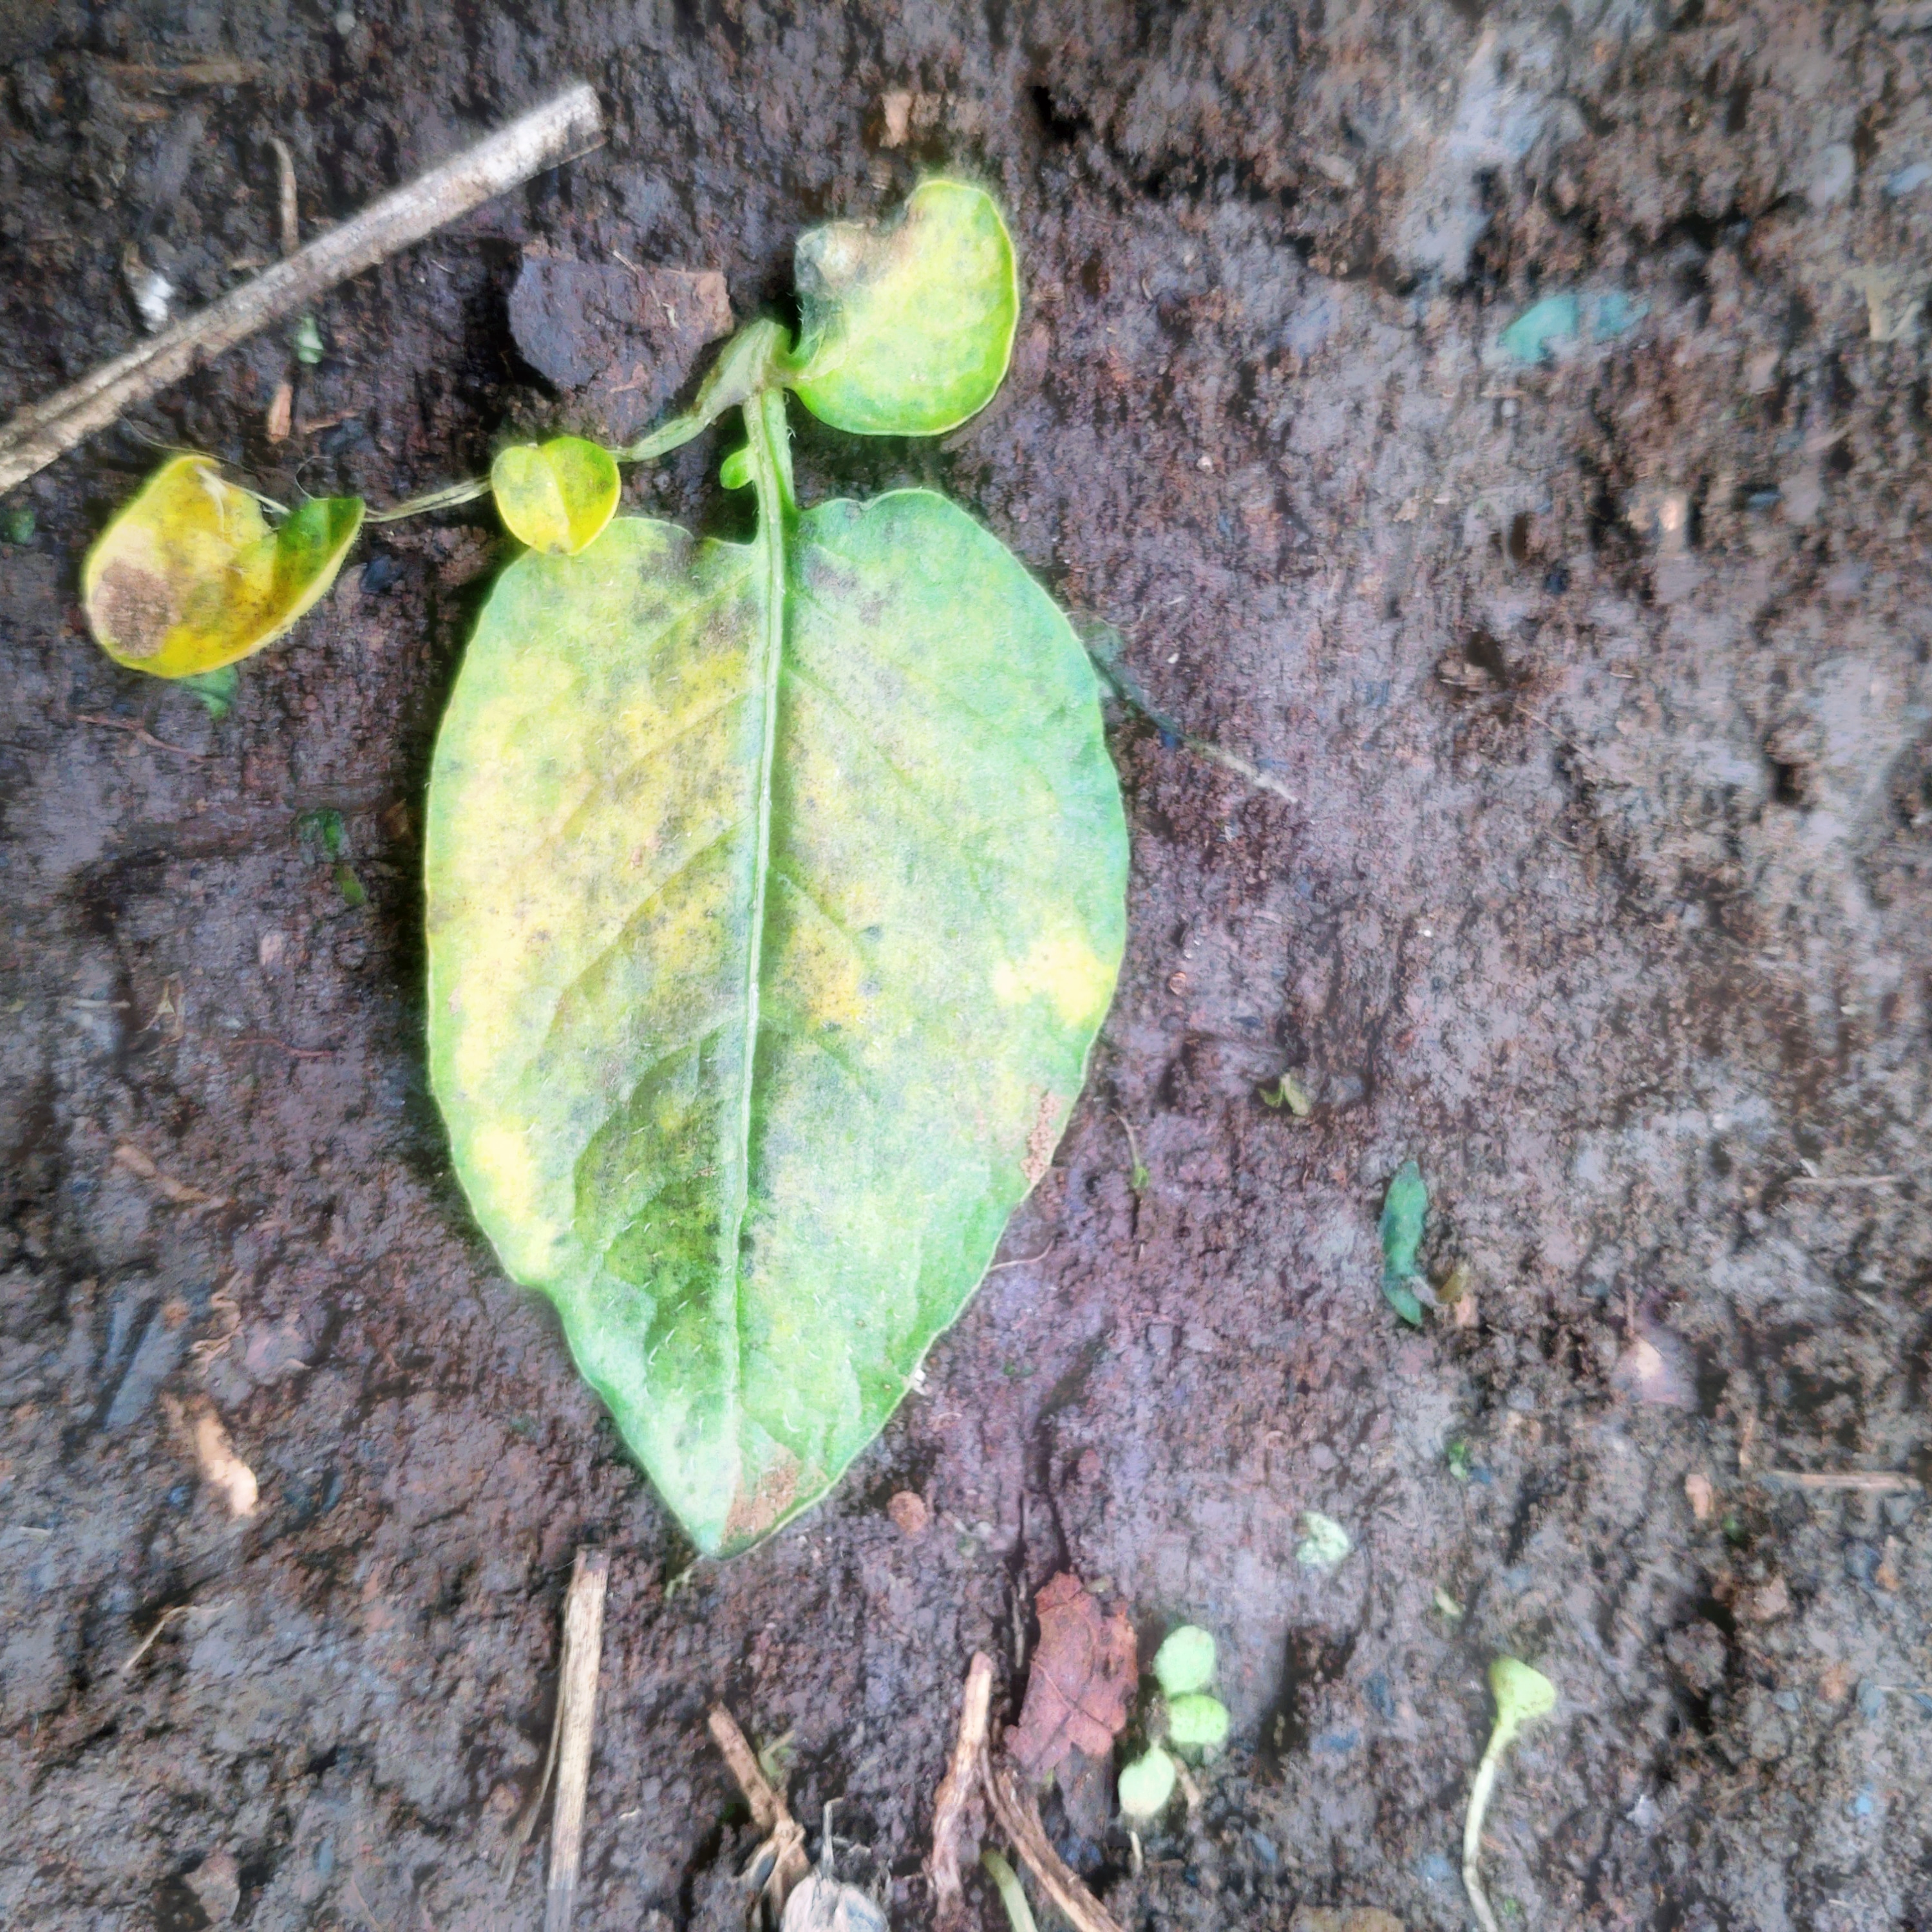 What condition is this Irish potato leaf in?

late blight
